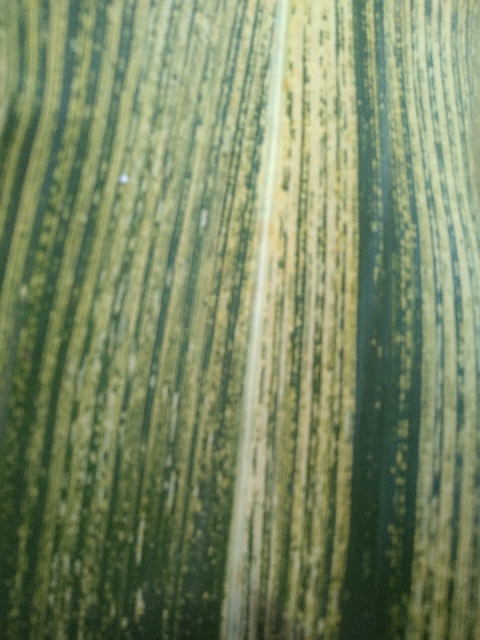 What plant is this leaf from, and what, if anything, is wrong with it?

maize, maize streak virus
